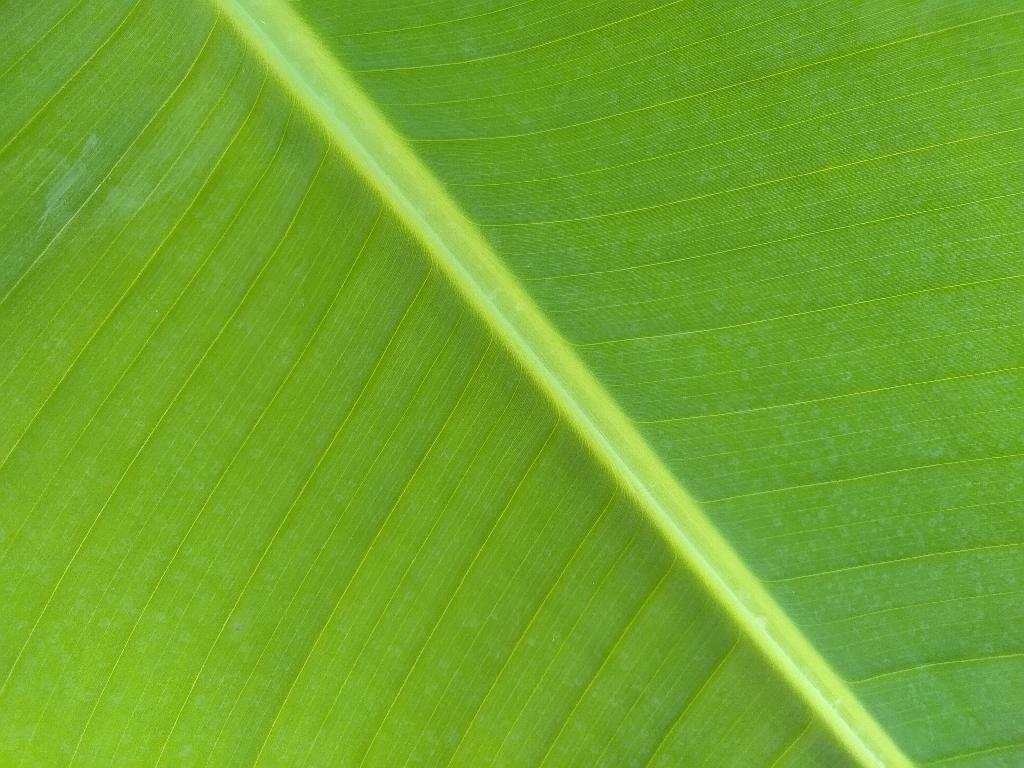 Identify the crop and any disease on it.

banana, healthy
